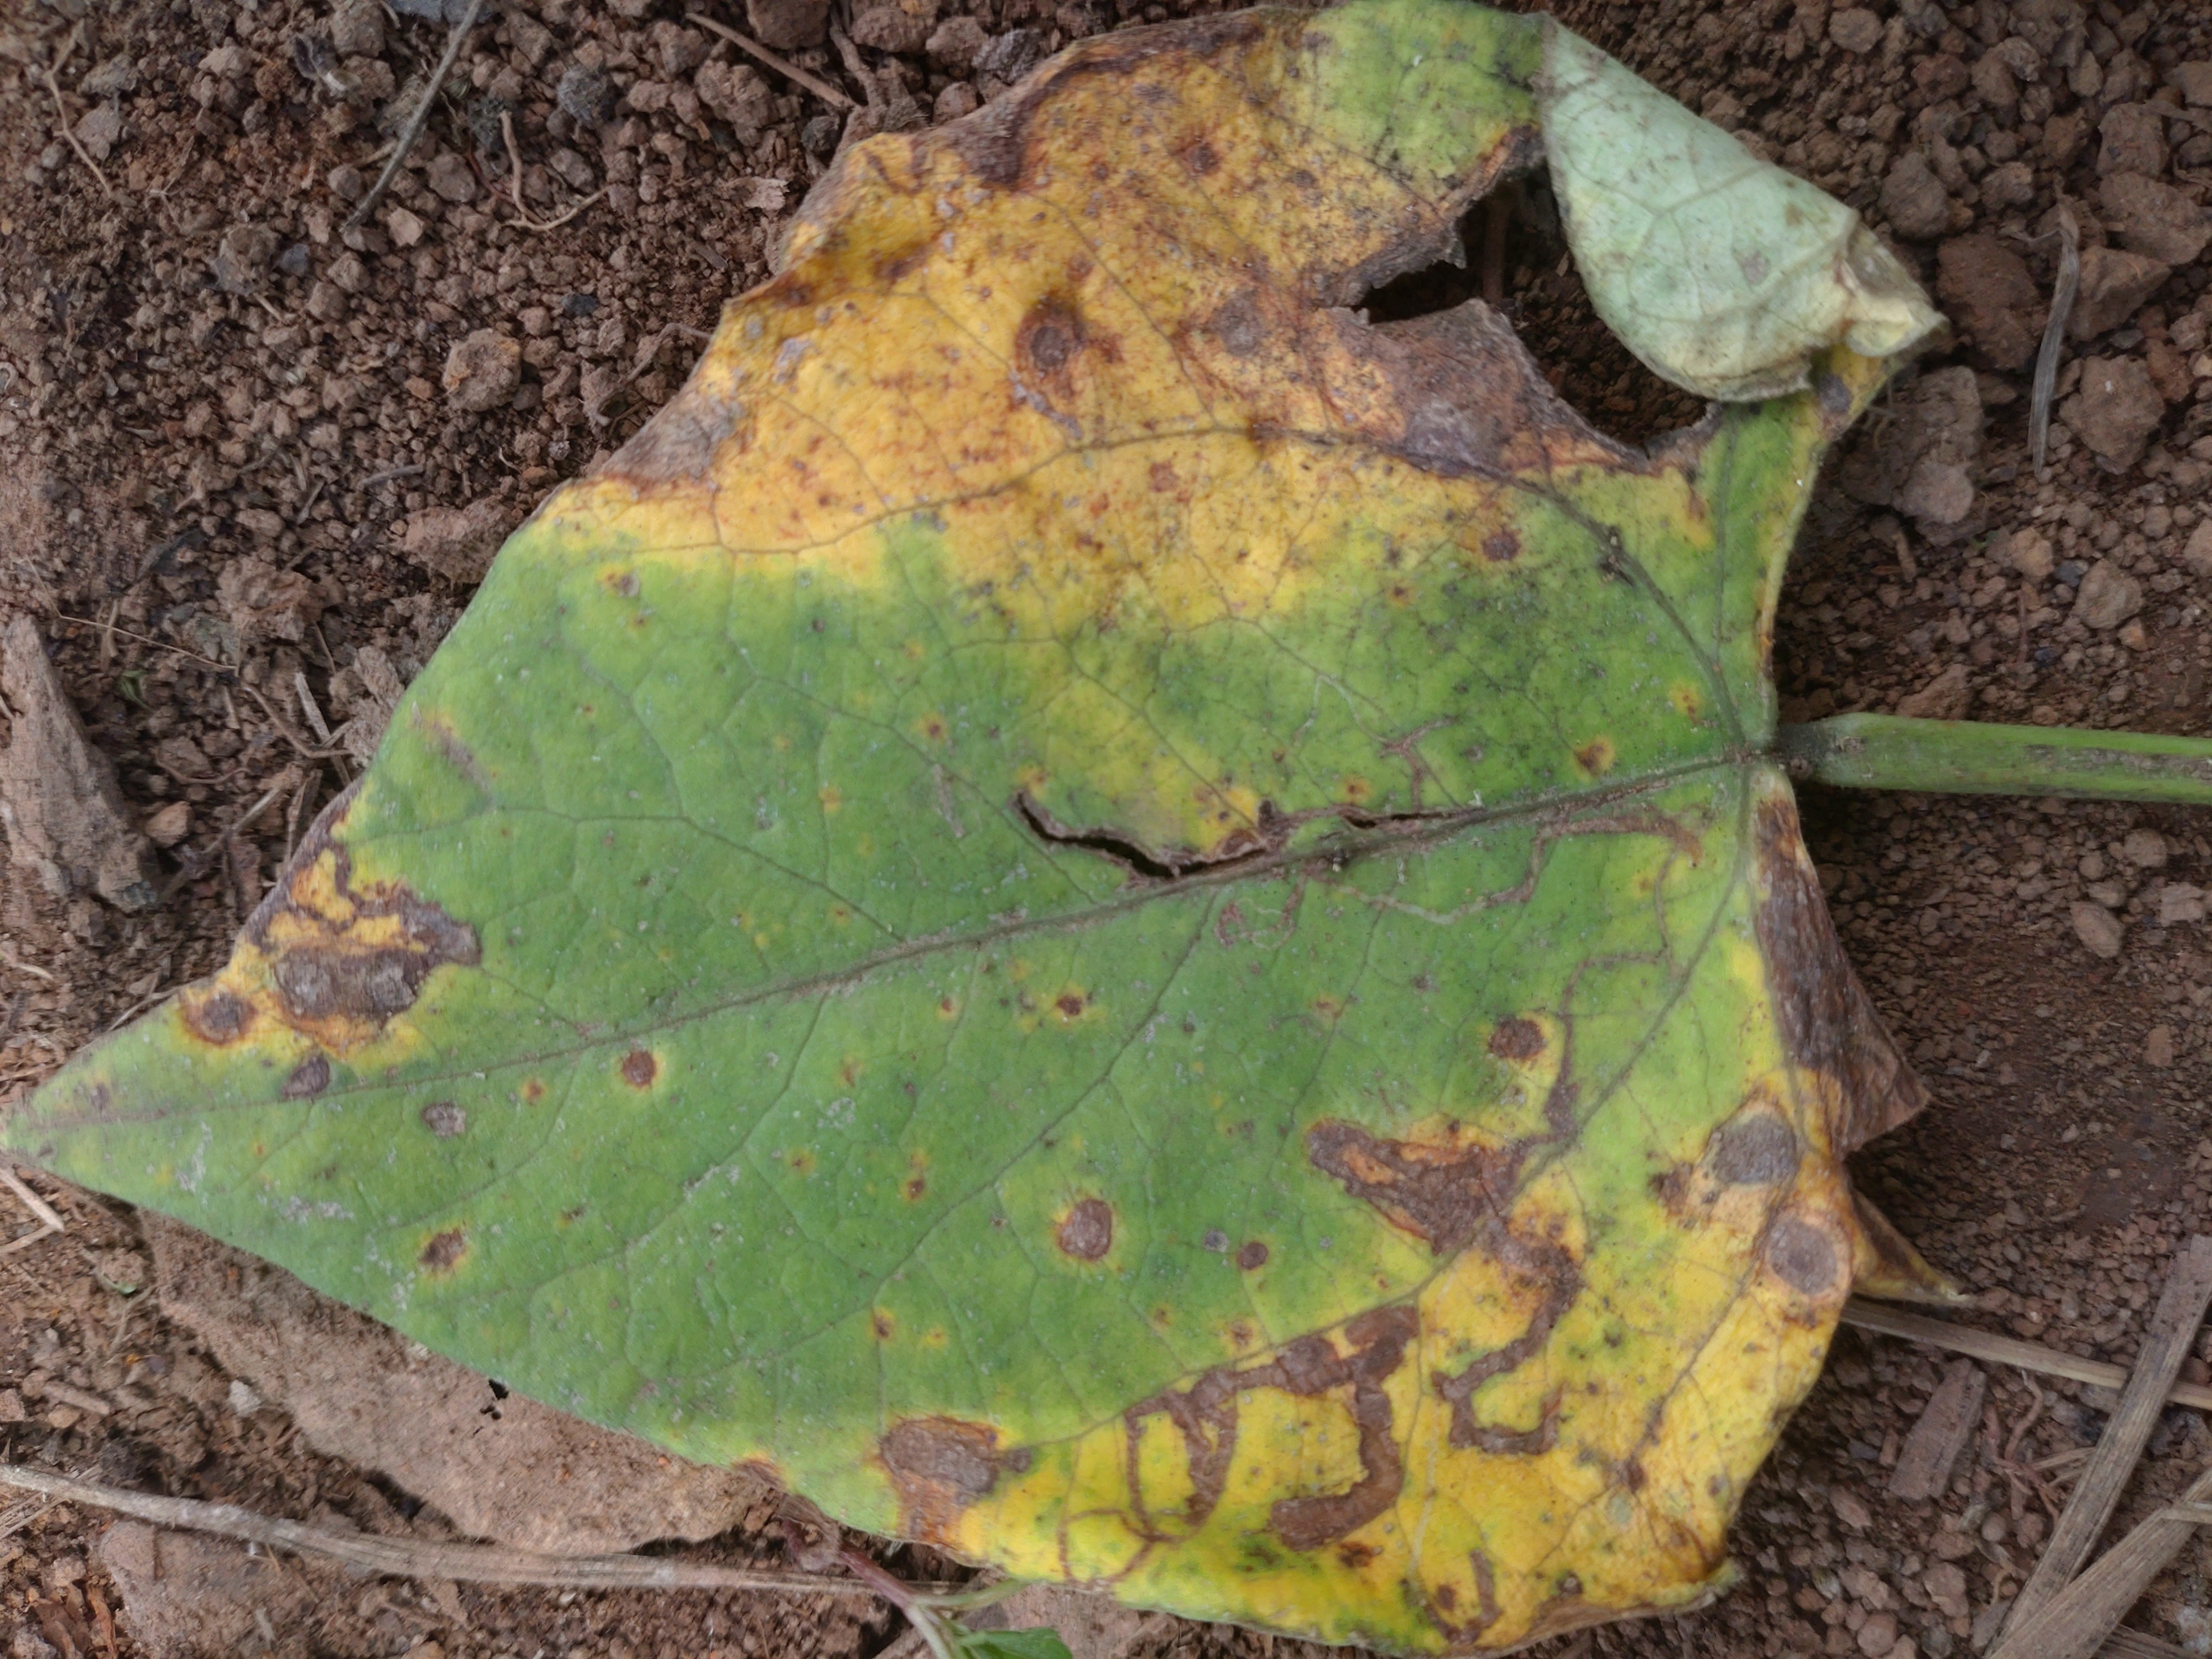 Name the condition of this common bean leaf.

rust
